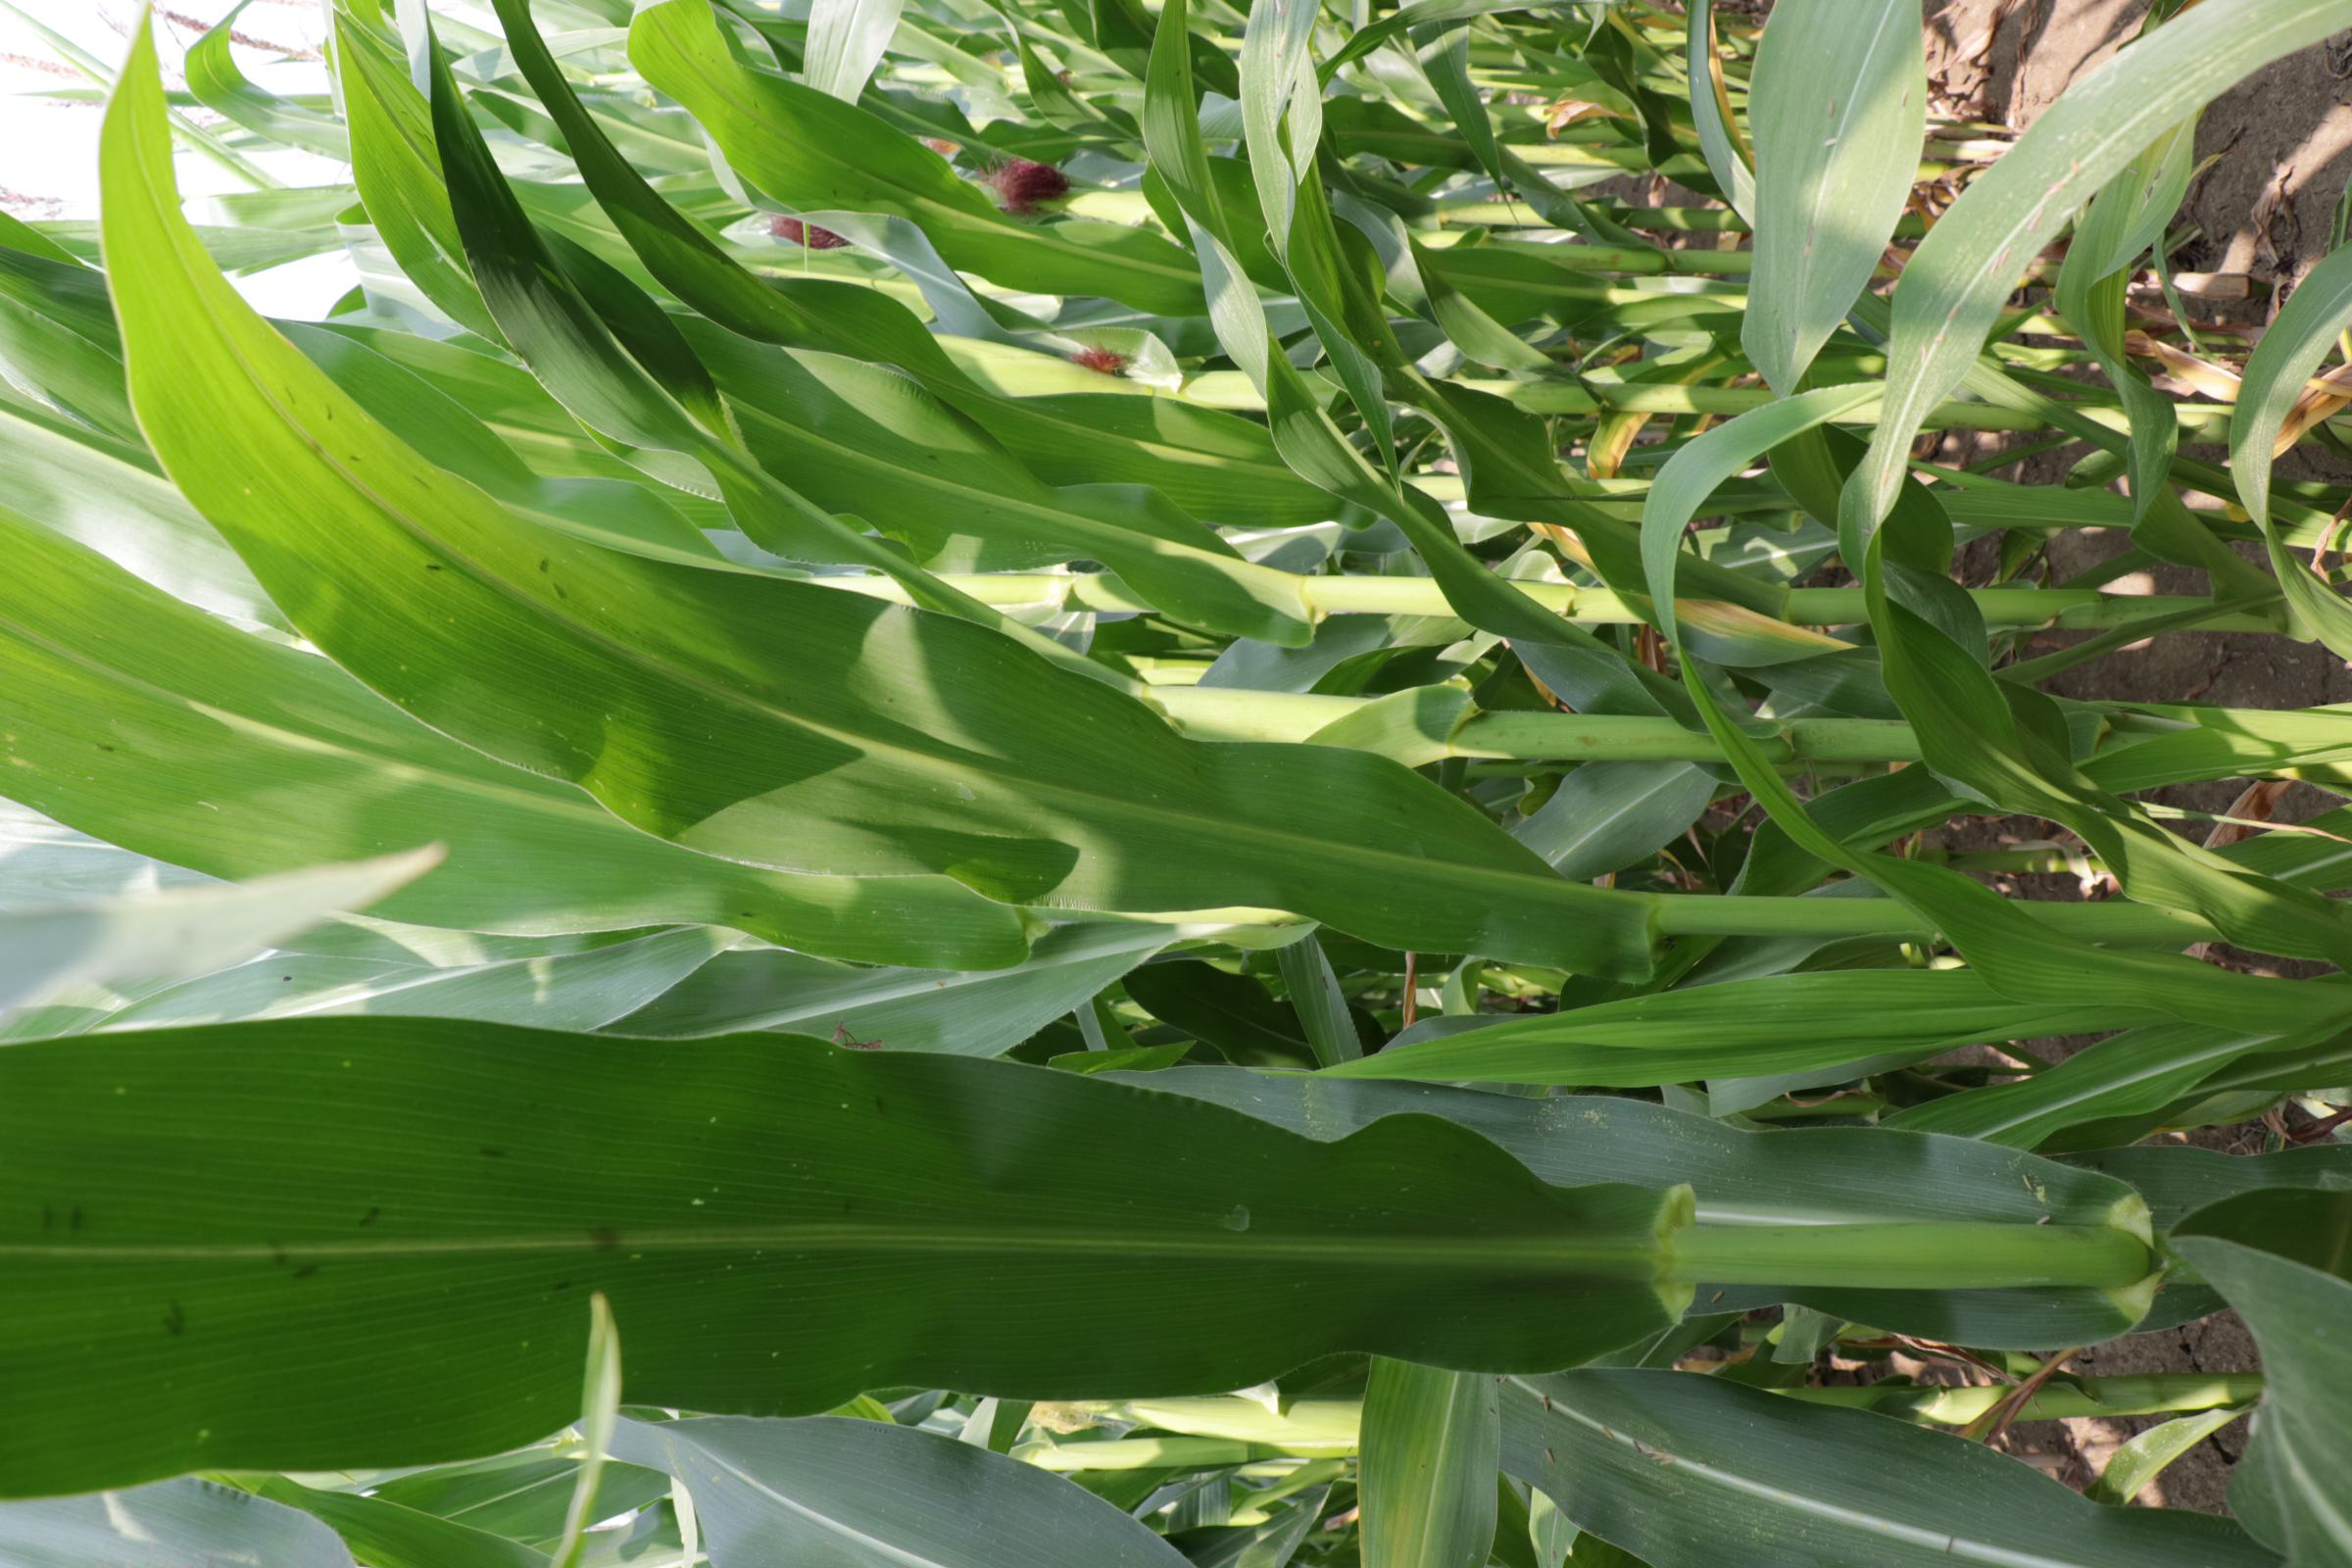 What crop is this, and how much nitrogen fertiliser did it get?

maize, full nitrogen fertilisation
